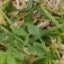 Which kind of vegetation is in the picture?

unstructured weed
